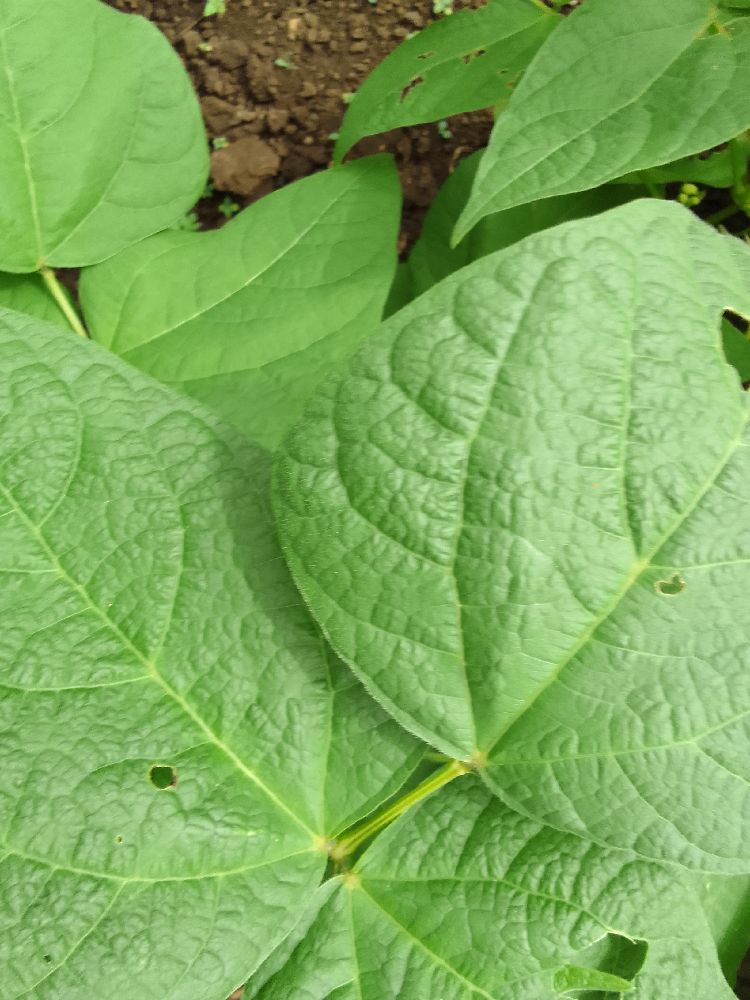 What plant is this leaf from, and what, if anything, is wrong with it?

common bean, healthy
